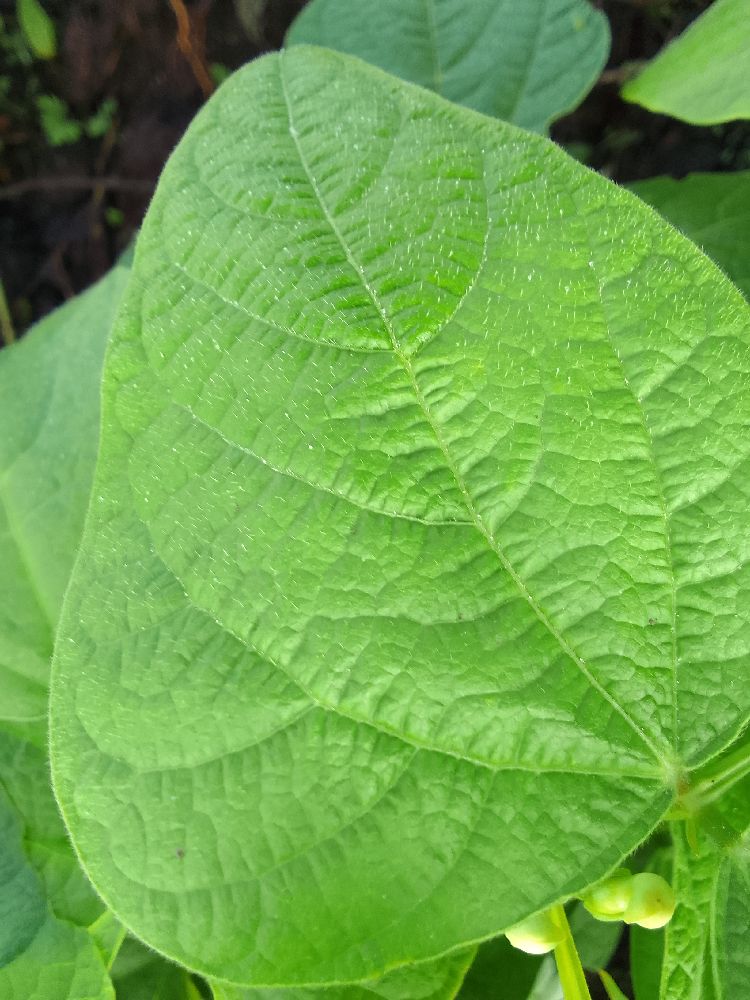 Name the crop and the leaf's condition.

common bean, healthy
